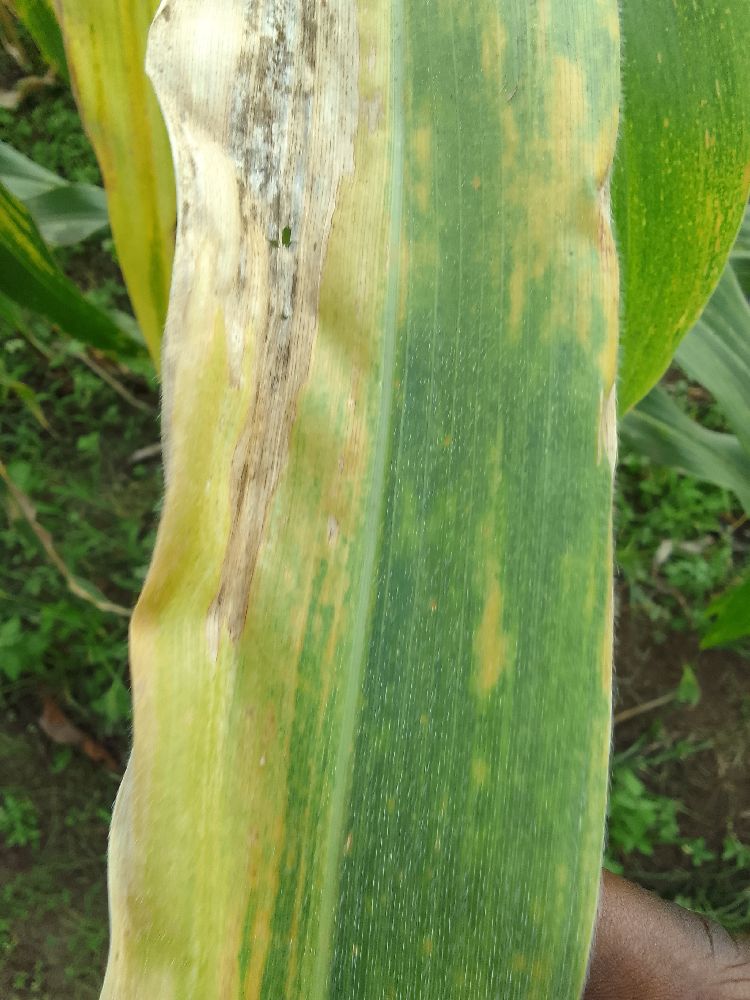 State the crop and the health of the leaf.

maize, maize lethal necrosis
